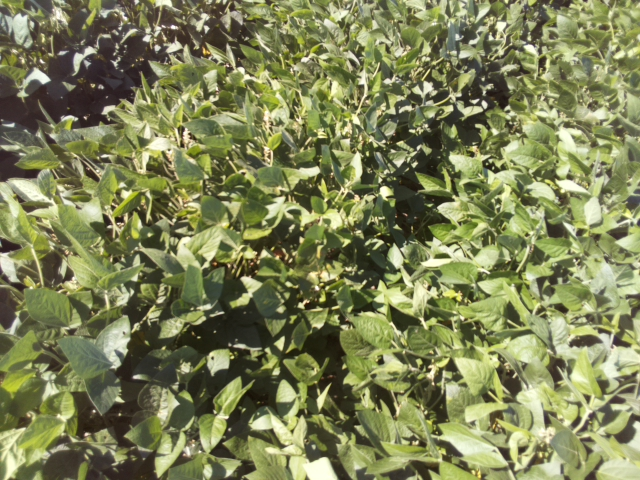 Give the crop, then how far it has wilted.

soybean, leaflets folding inward at secondary pulvinus with no turgor loss in leaflets or petioles
